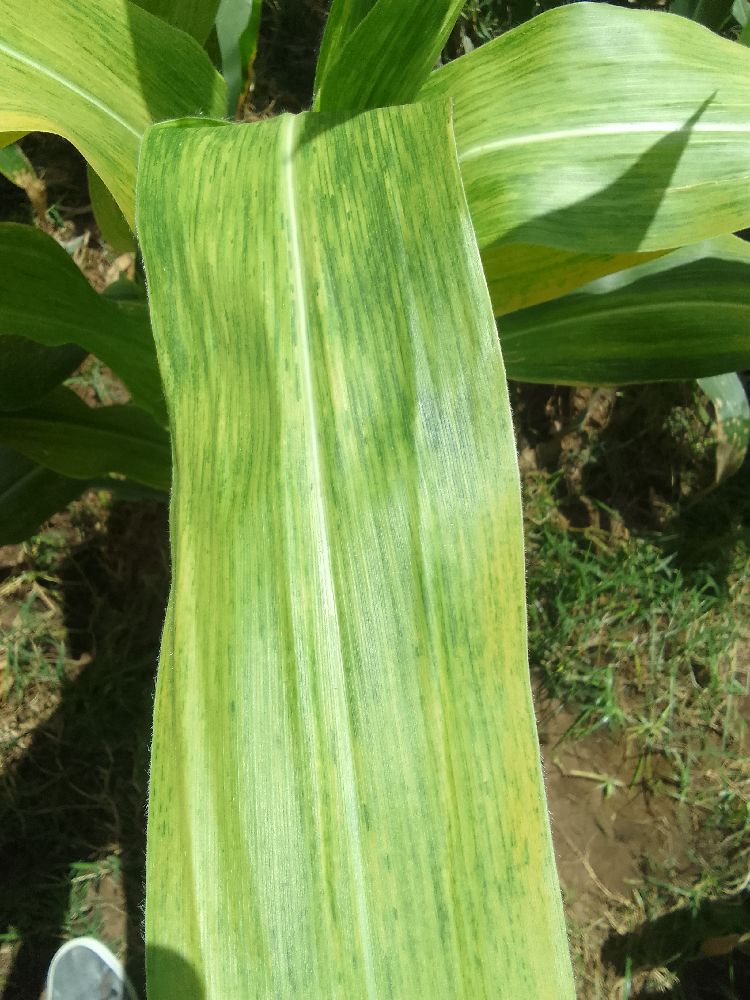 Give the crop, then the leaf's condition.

maize, maize lethal necrosis
